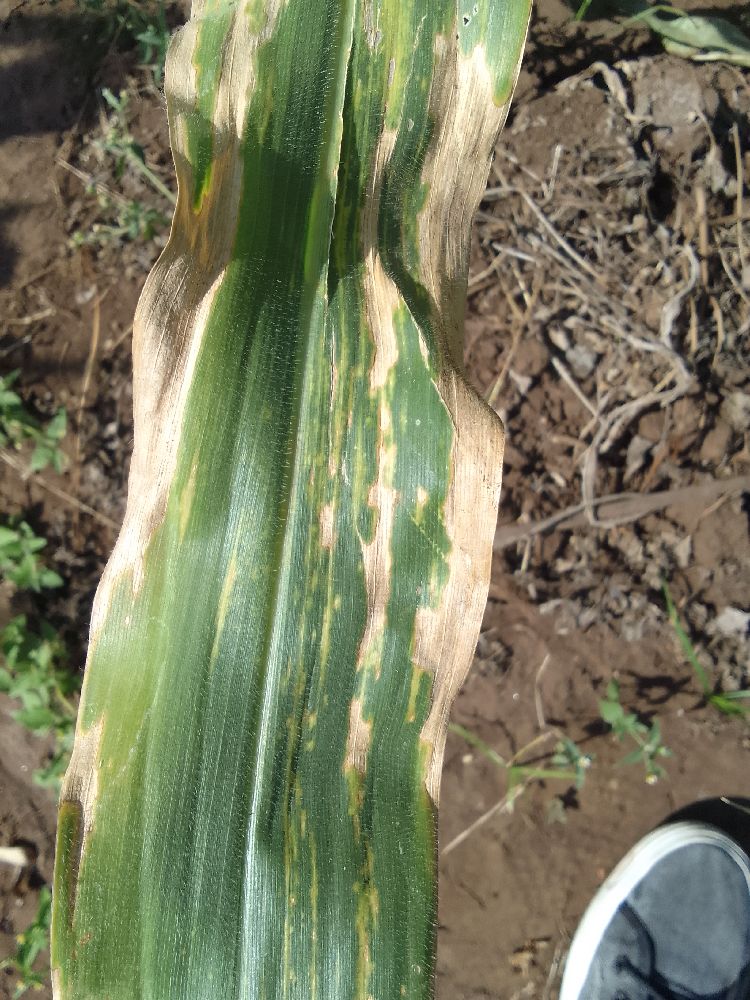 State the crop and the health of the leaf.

maize, maize lethal necrosis
